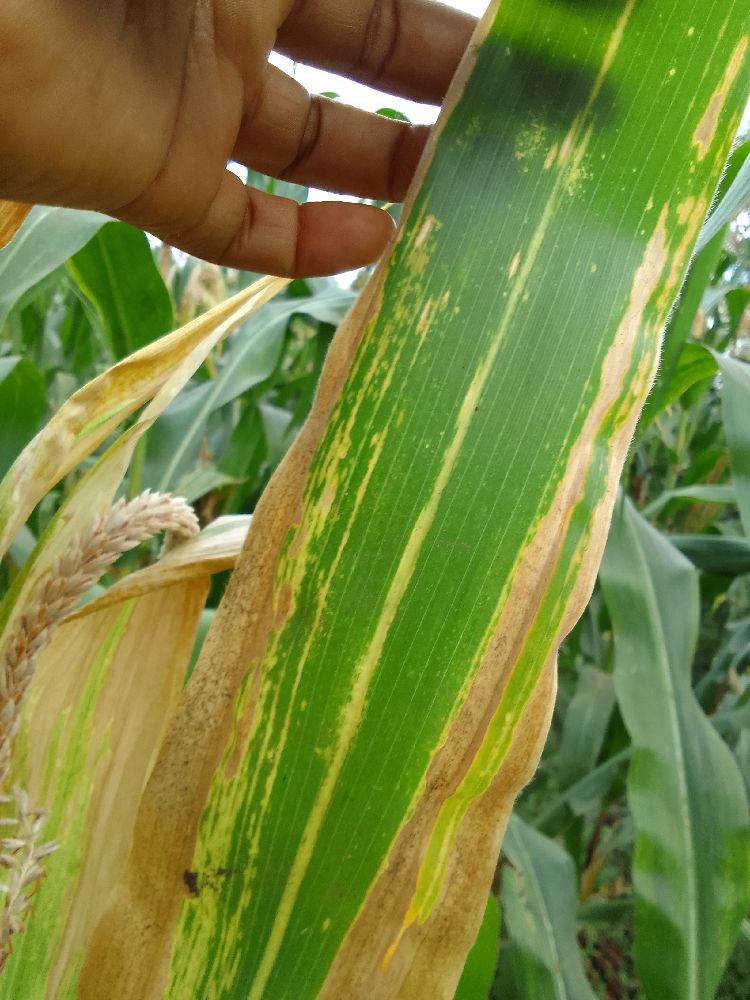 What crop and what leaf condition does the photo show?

maize, maize lethal necrosis
